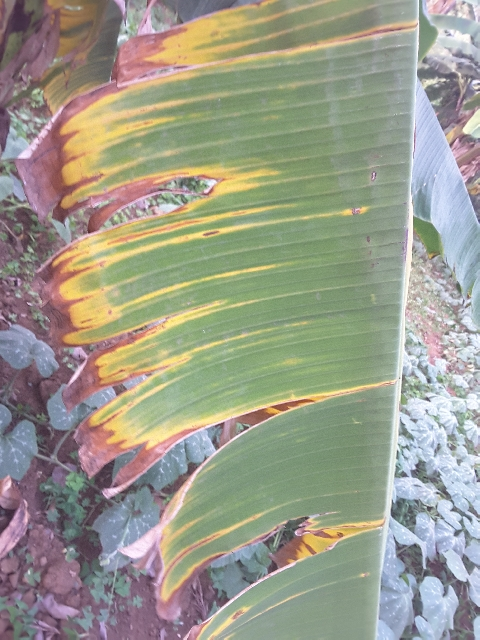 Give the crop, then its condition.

banana, fusarium wilt race 1
